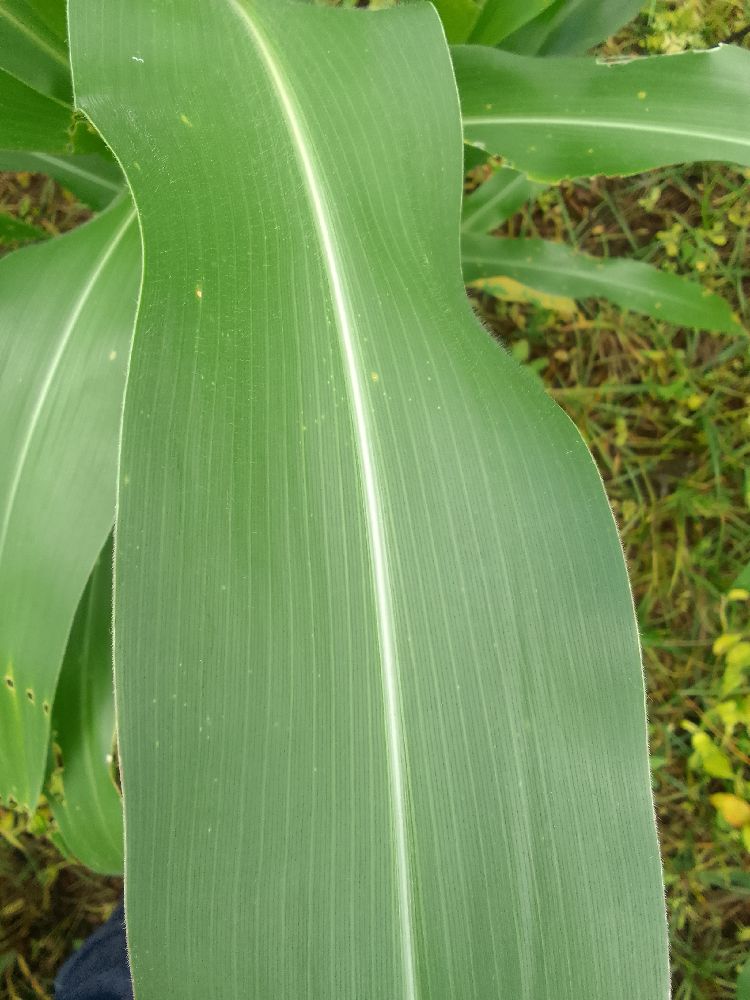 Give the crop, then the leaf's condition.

maize, healthy
